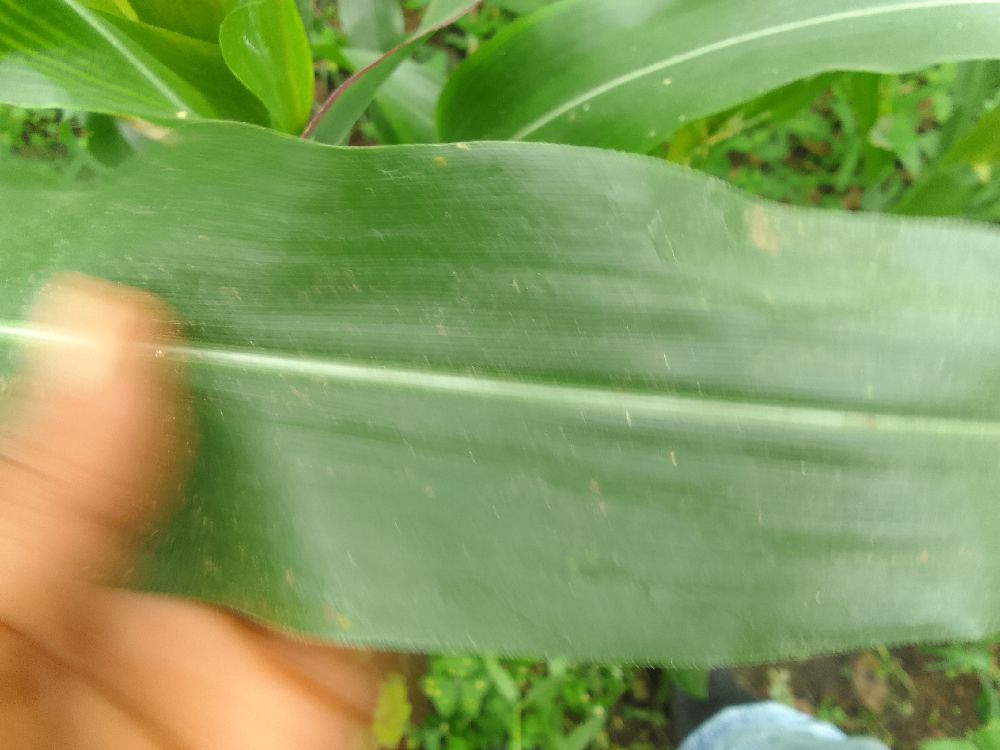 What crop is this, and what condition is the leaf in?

maize, healthy
